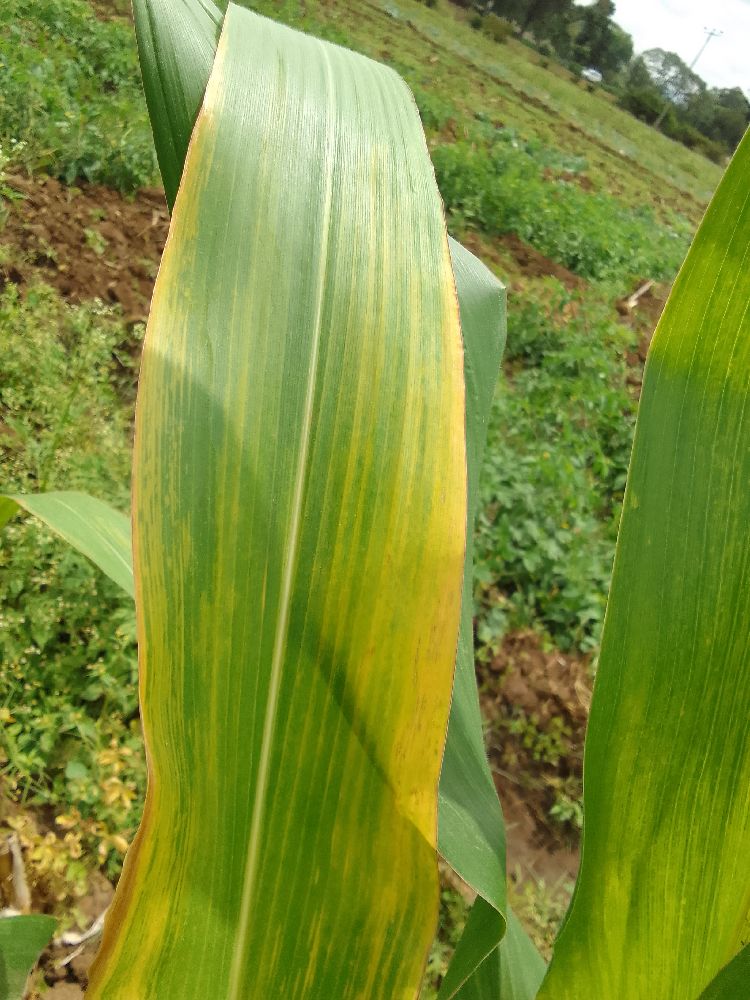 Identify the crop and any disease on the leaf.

maize, maize lethal necrosis
